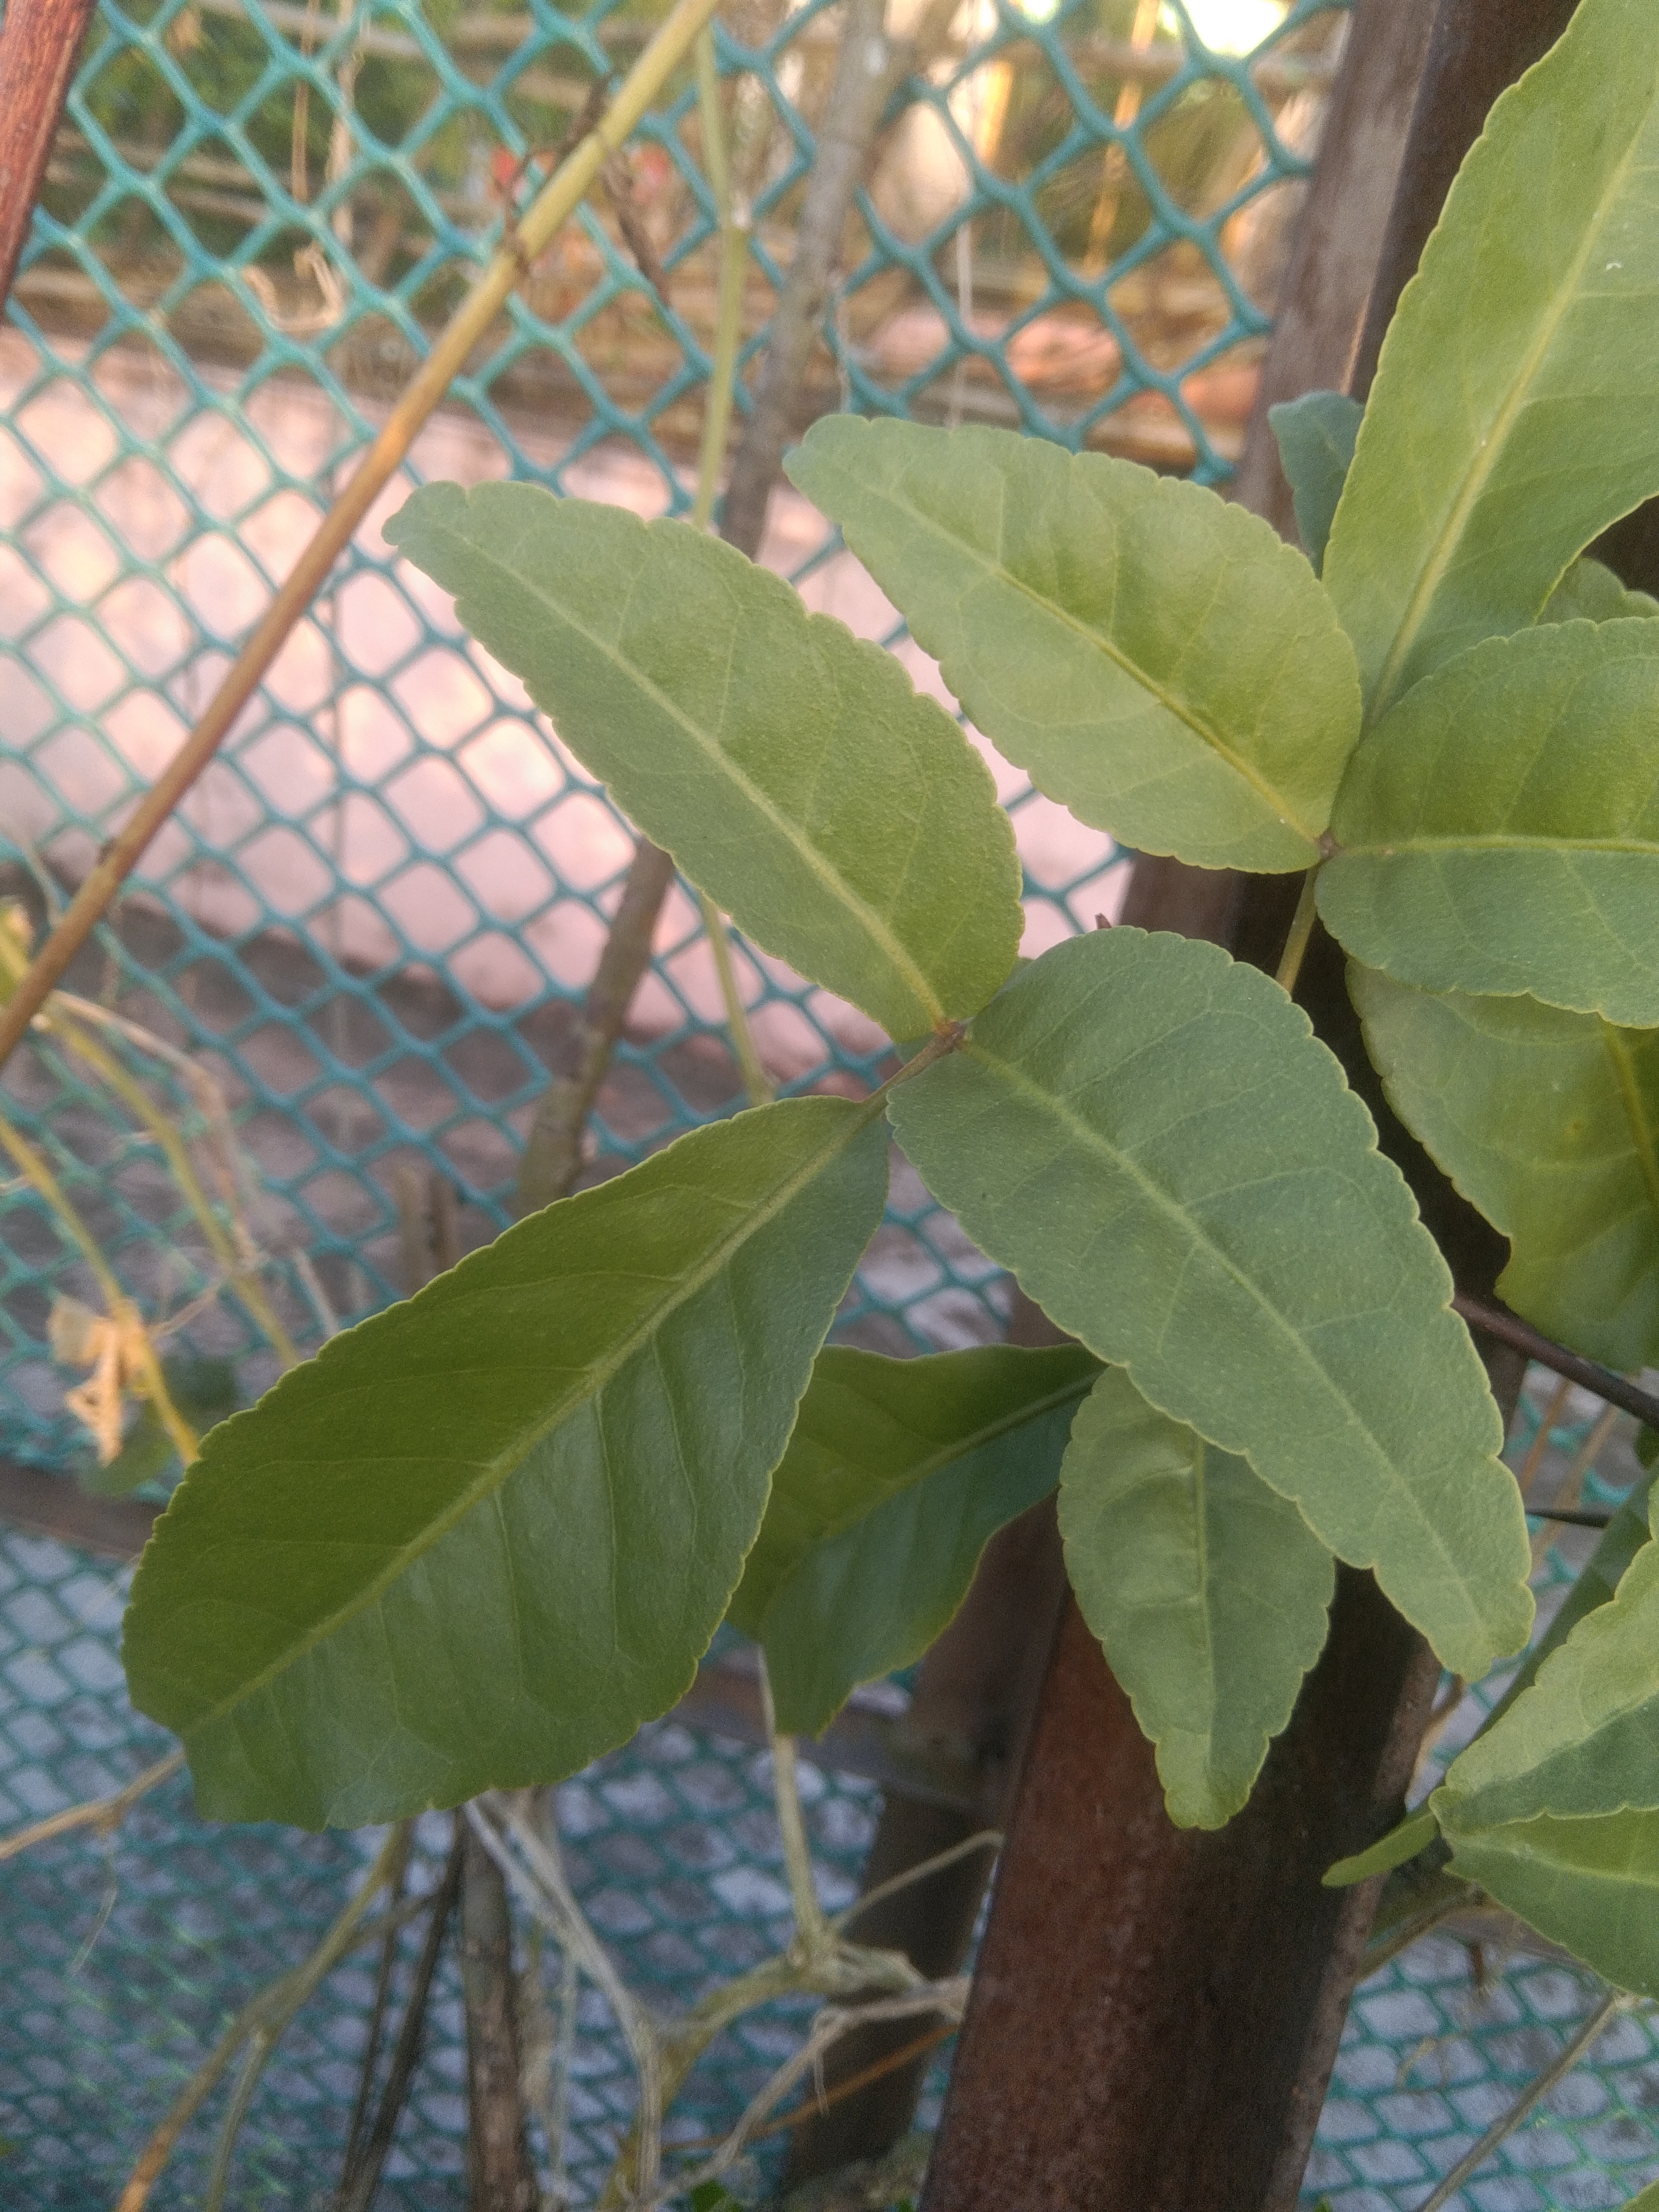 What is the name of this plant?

wood apple
